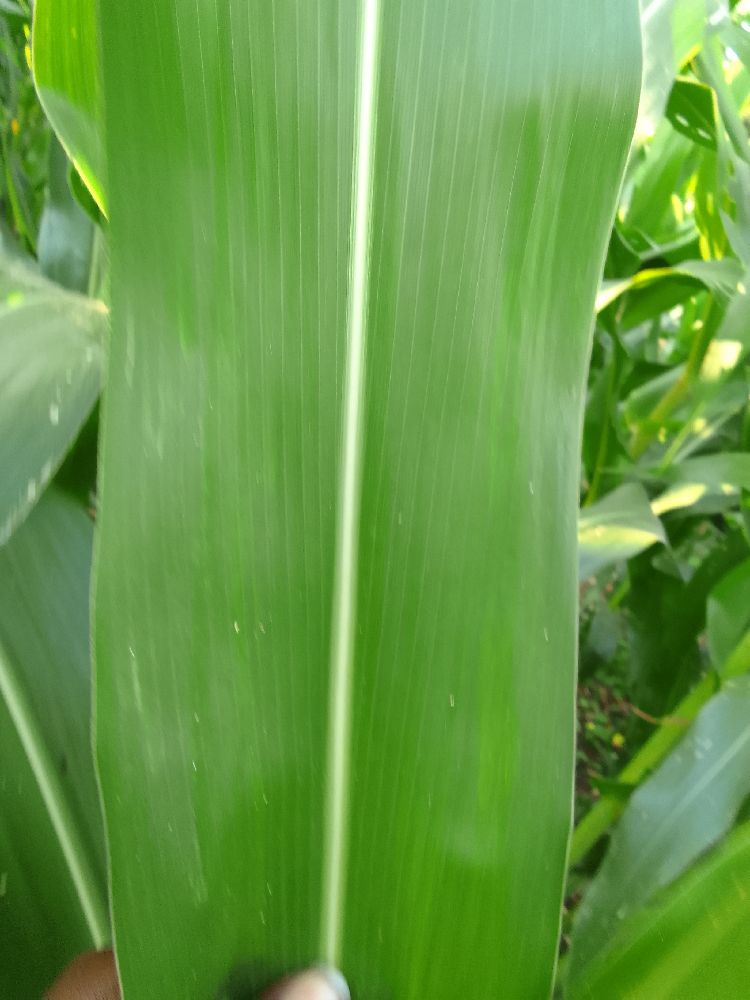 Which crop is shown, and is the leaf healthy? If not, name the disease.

maize, healthy
